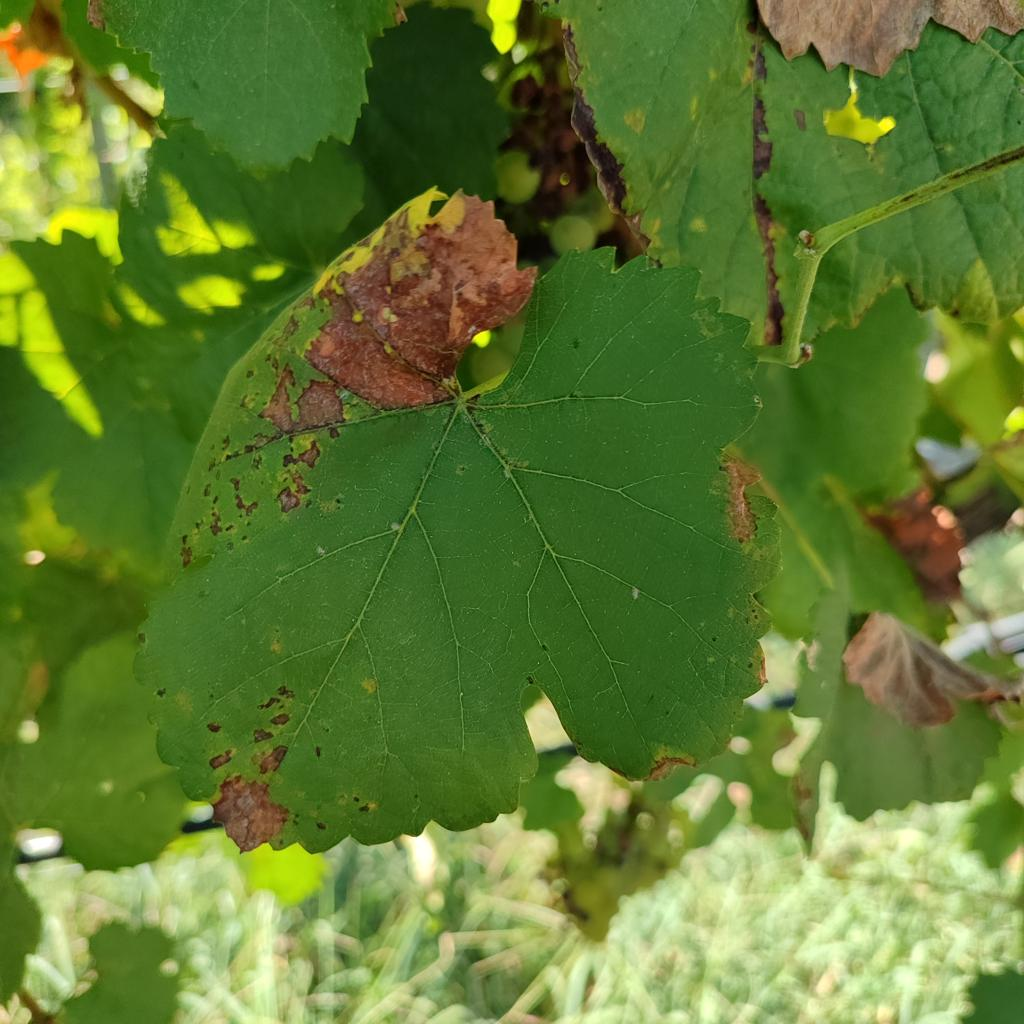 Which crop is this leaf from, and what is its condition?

grapevine, downy mildew
